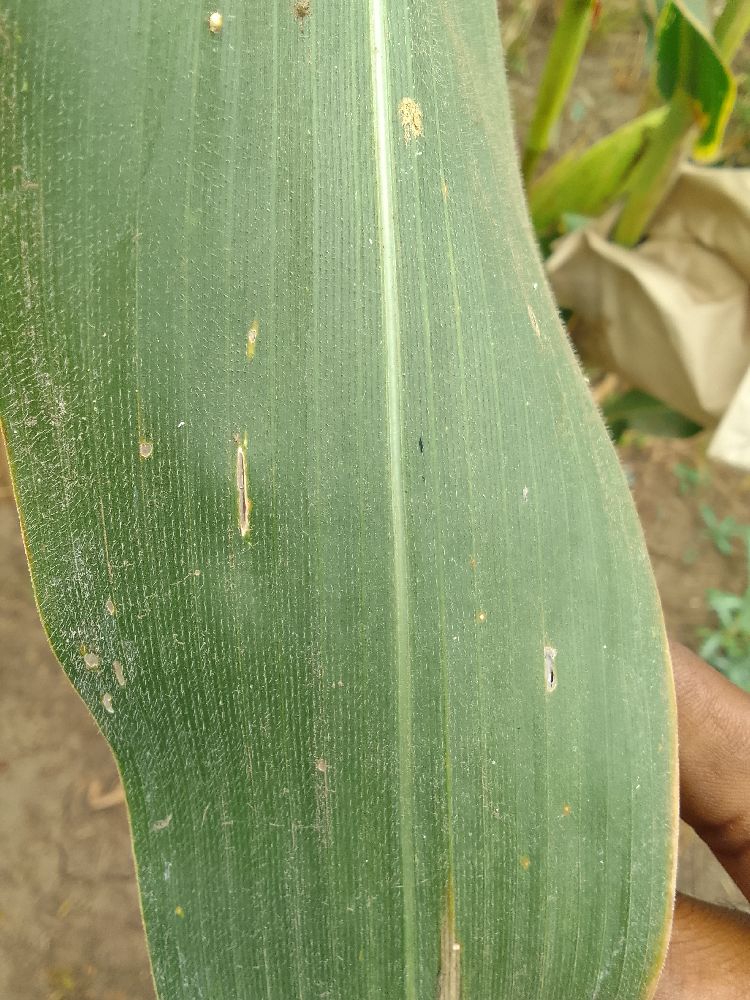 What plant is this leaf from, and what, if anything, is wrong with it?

maize, healthy
